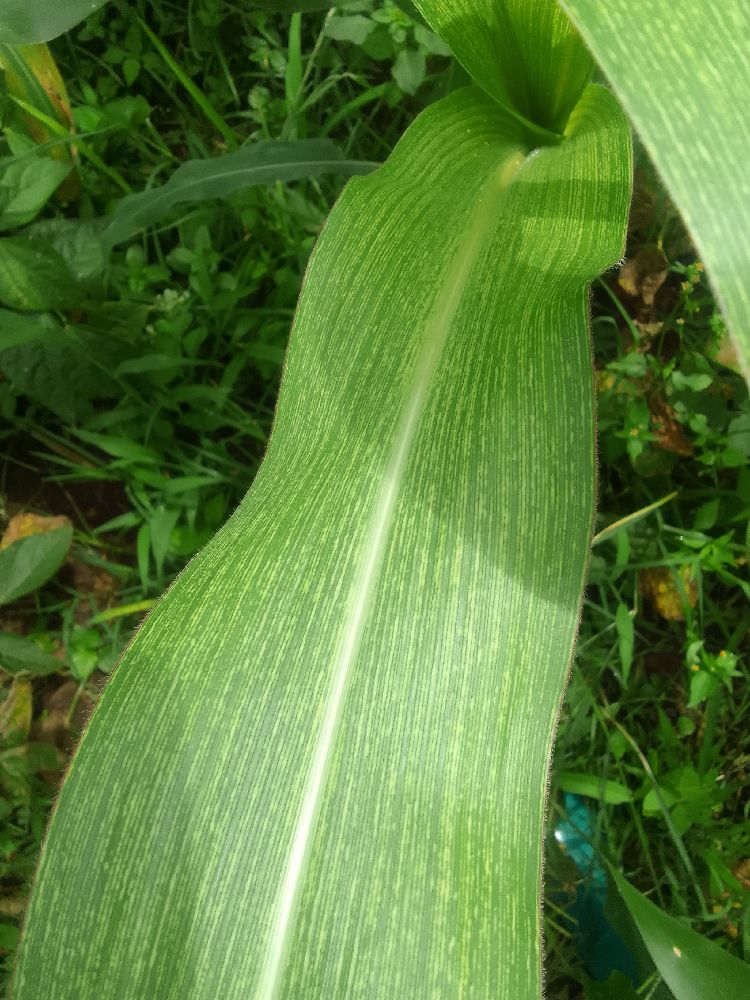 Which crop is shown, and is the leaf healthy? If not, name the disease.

maize, maize streak virus
